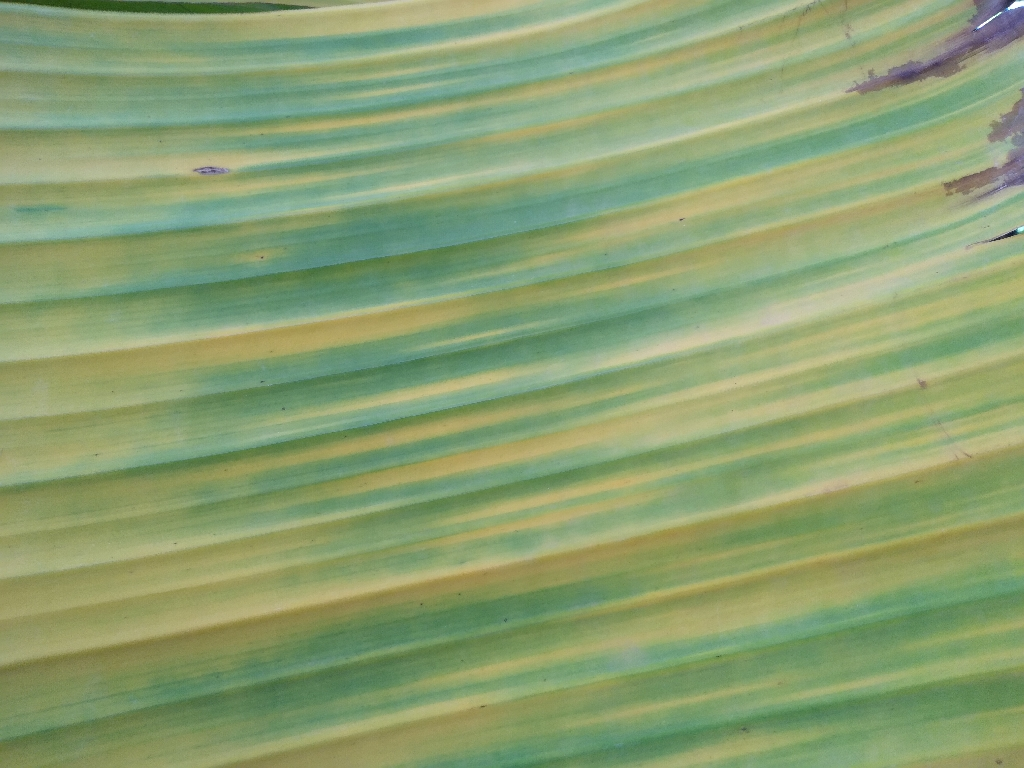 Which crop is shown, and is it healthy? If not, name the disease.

banana, fusarium wilt race 1
